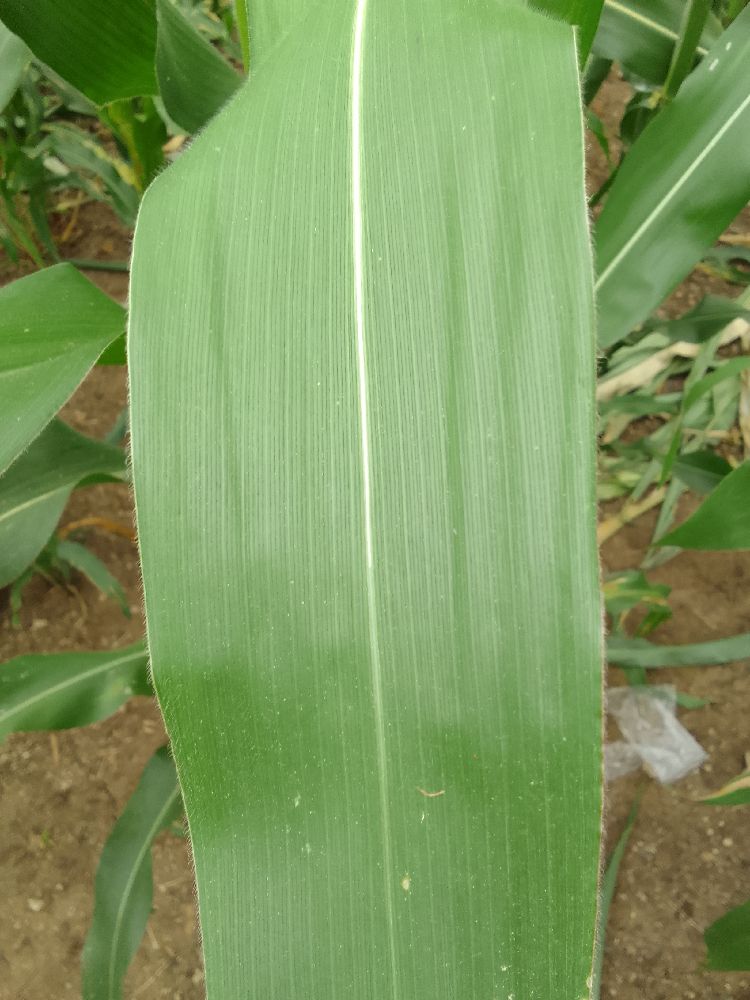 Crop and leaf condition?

maize, healthy
